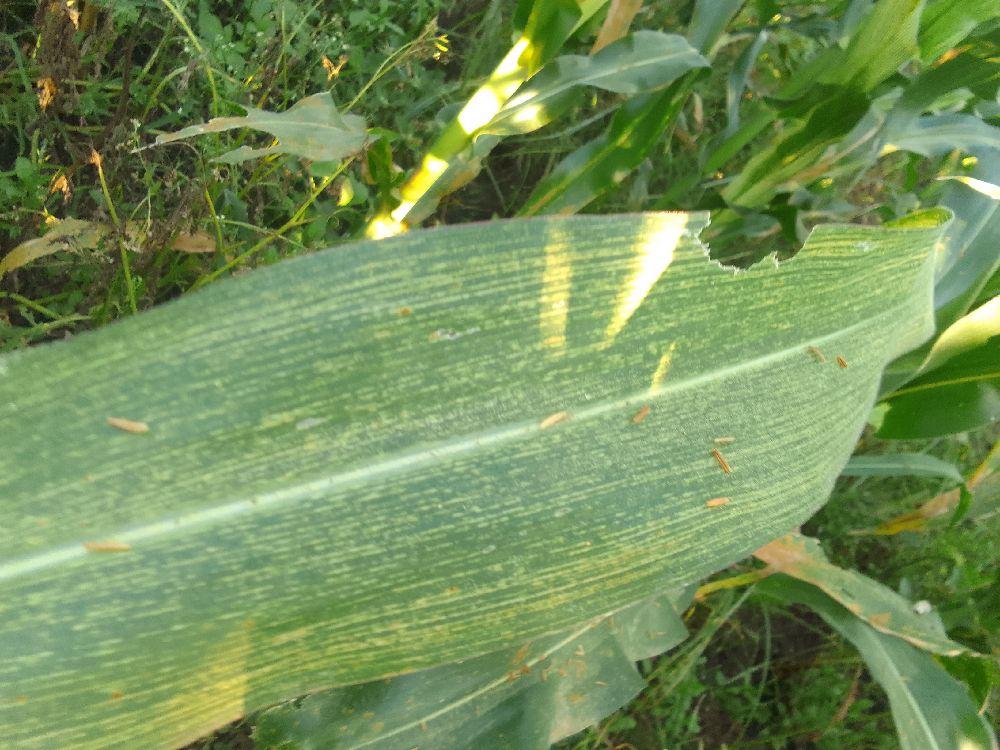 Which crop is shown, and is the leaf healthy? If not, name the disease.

maize, maize streak virus
